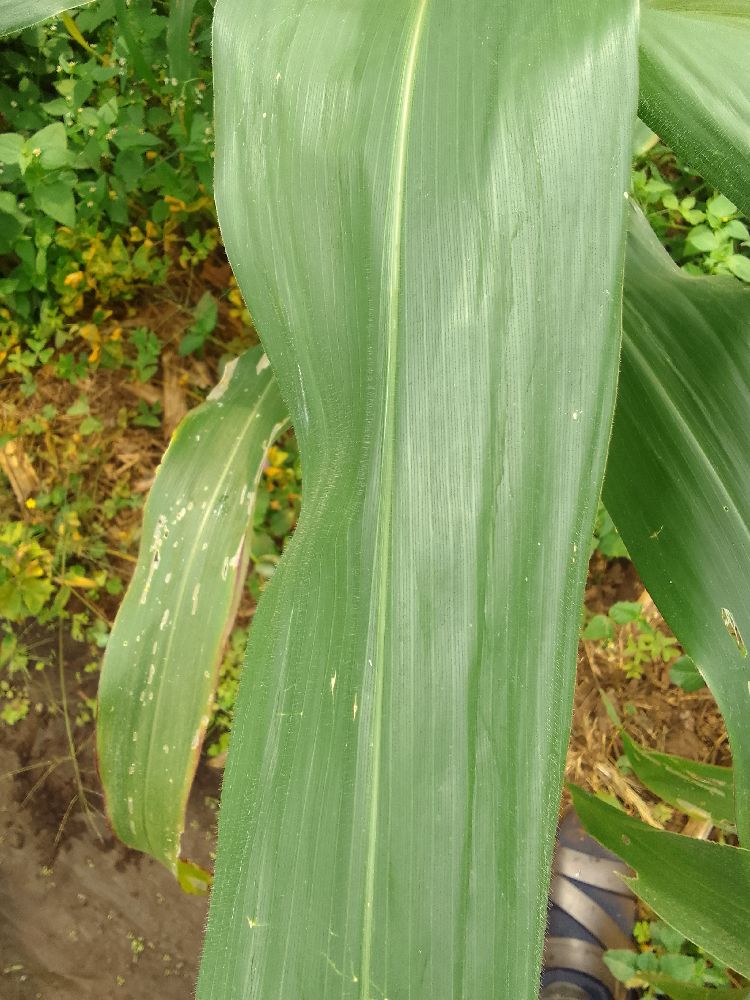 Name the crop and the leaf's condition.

maize, healthy
